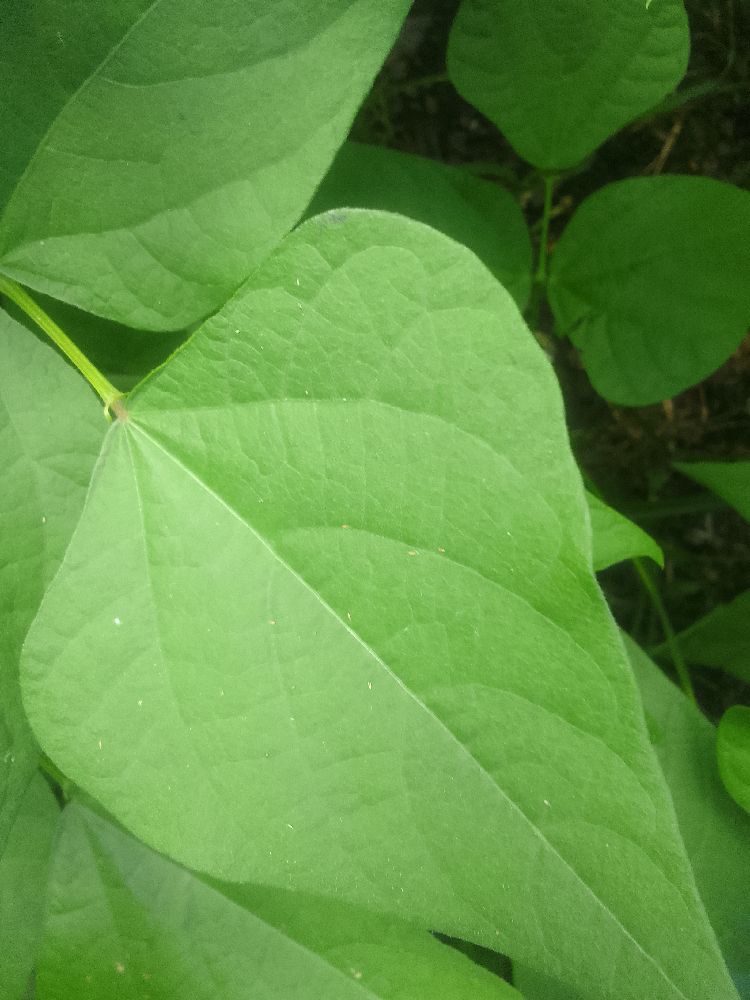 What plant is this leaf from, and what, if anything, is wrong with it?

common bean, healthy
